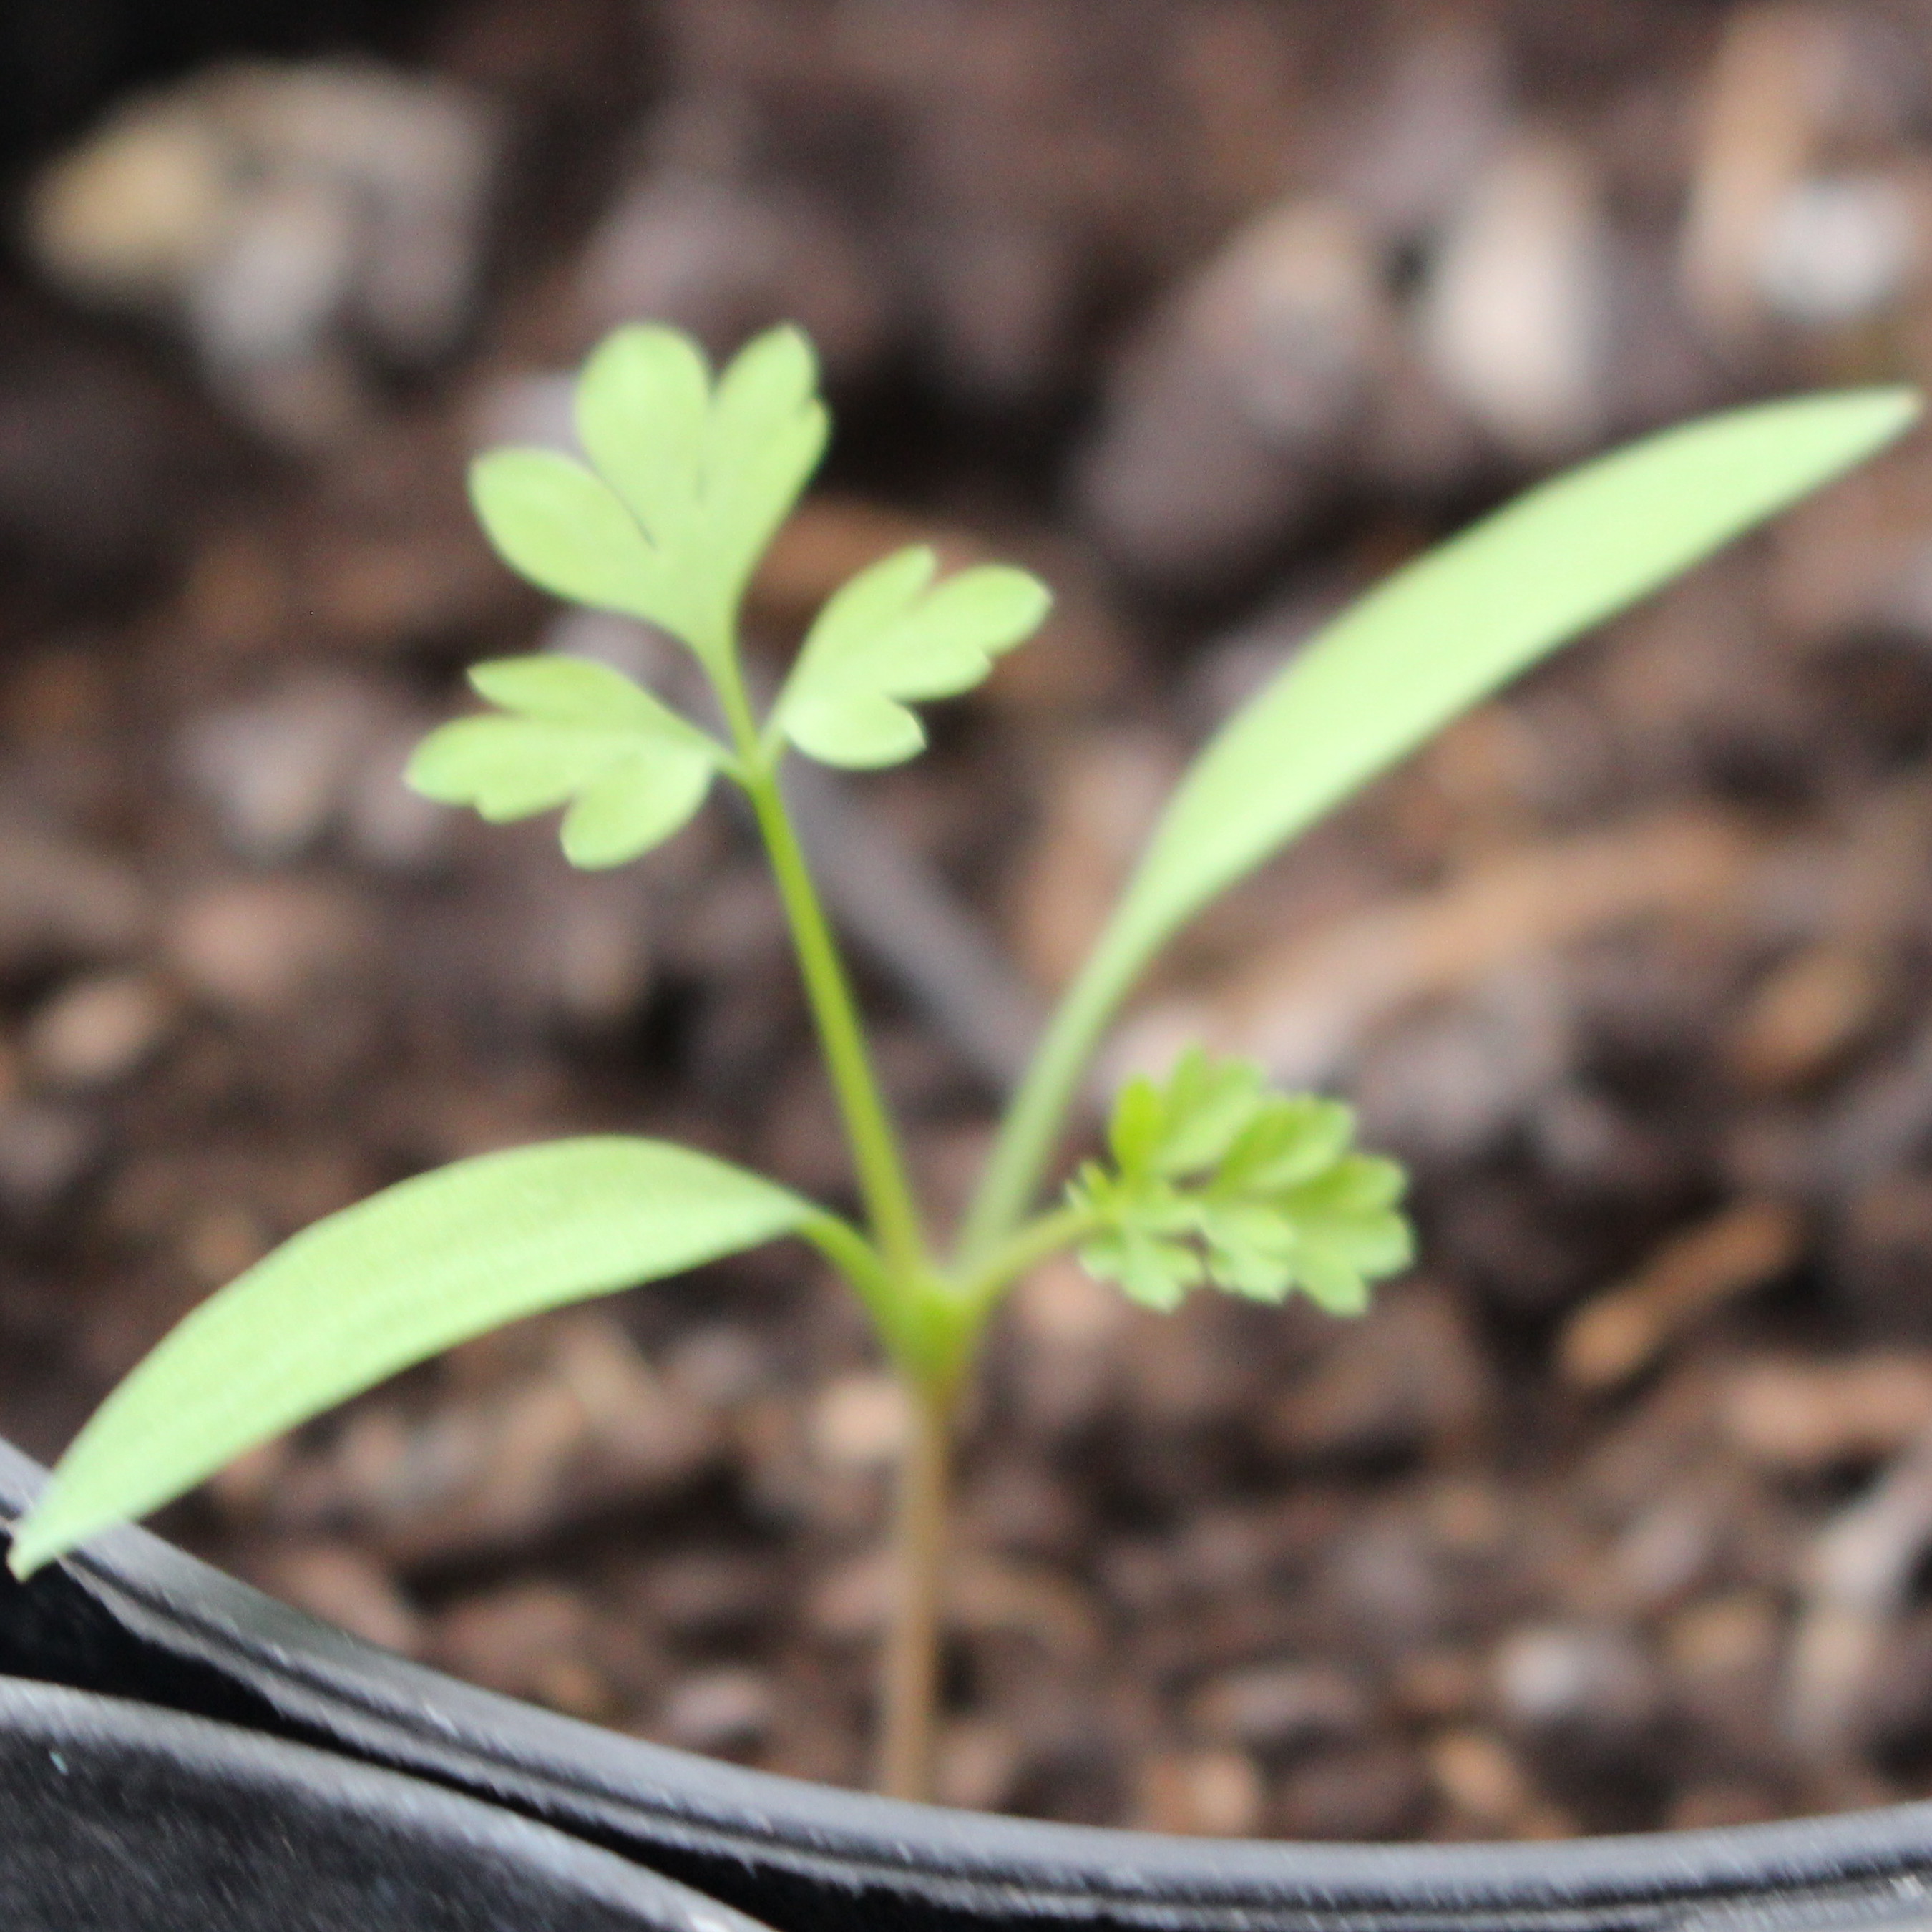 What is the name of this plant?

Fumaria officinalis
